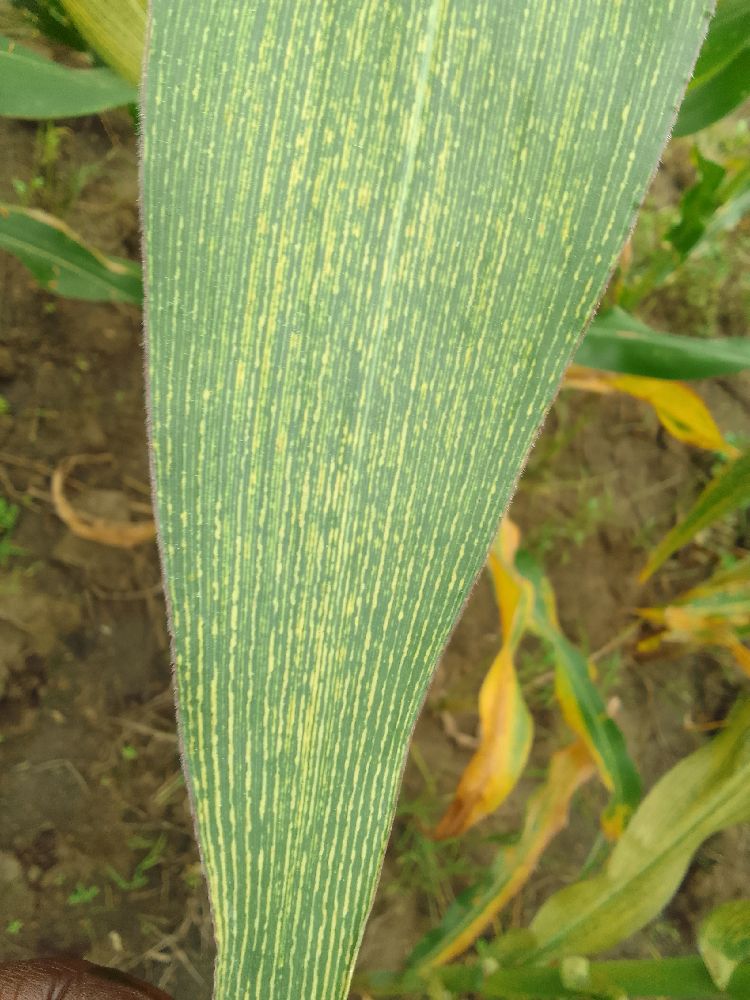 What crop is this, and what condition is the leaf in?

maize, maize streak virus
